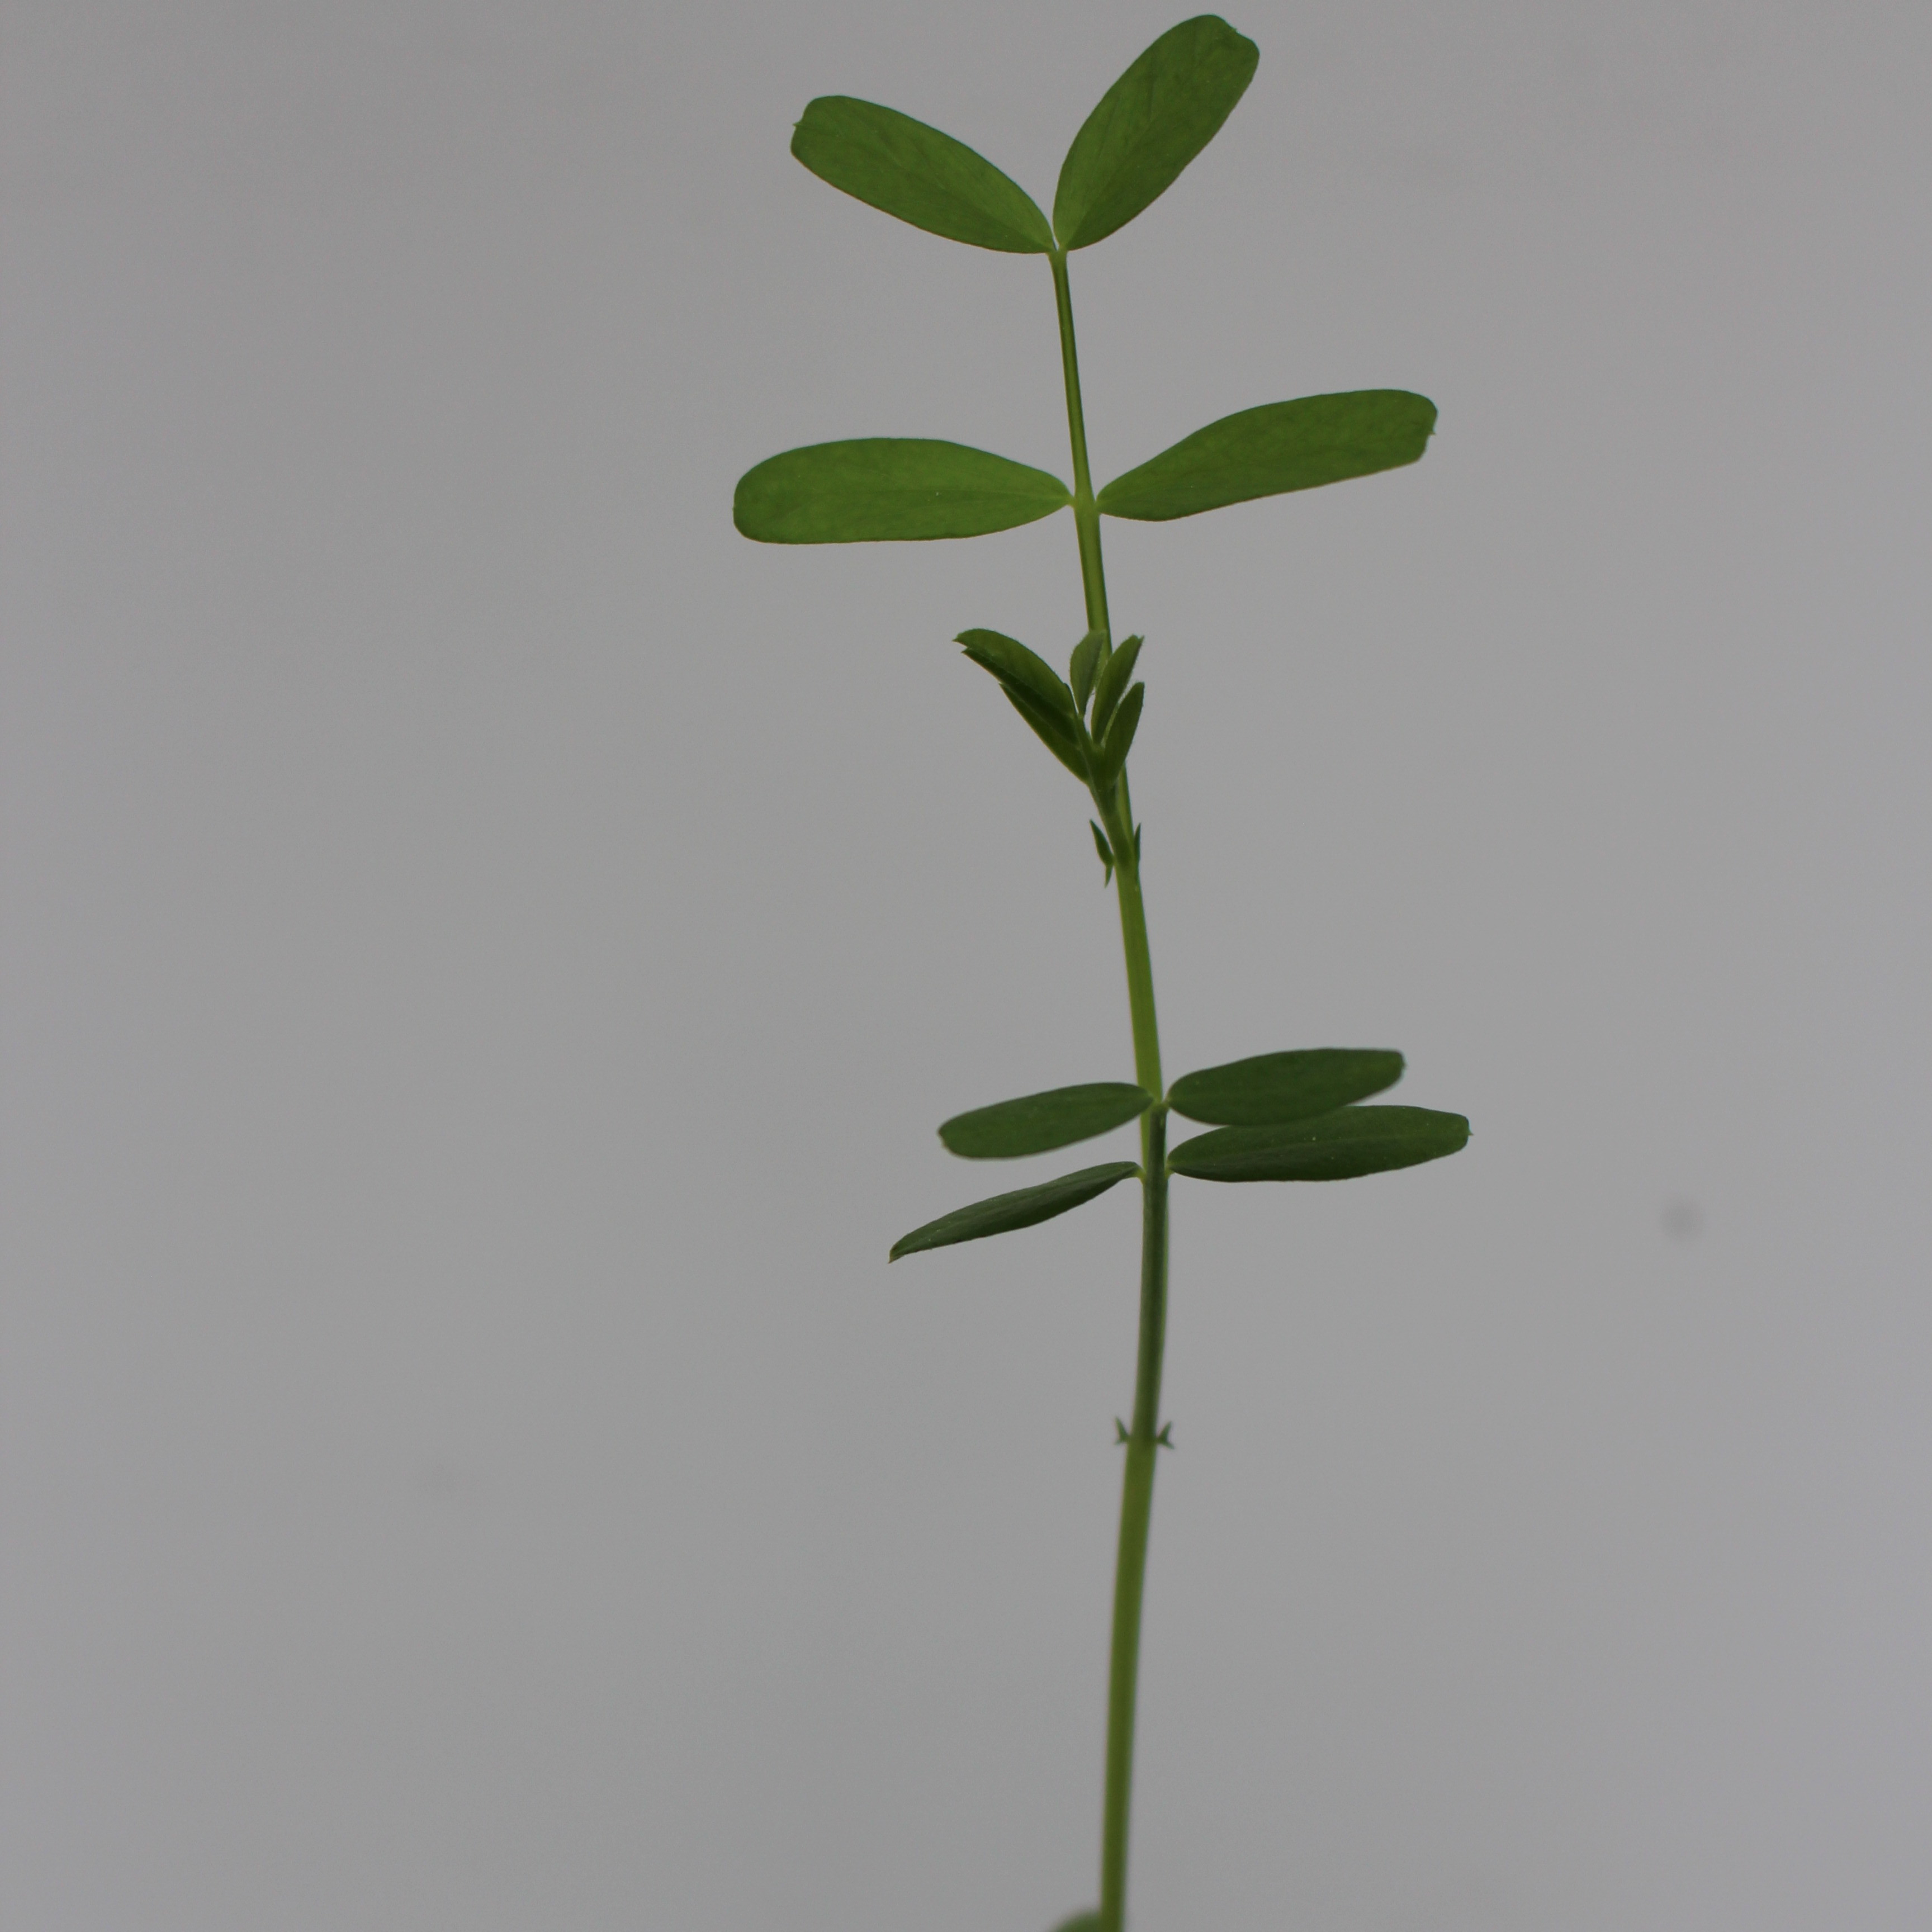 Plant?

Vicia sativa
